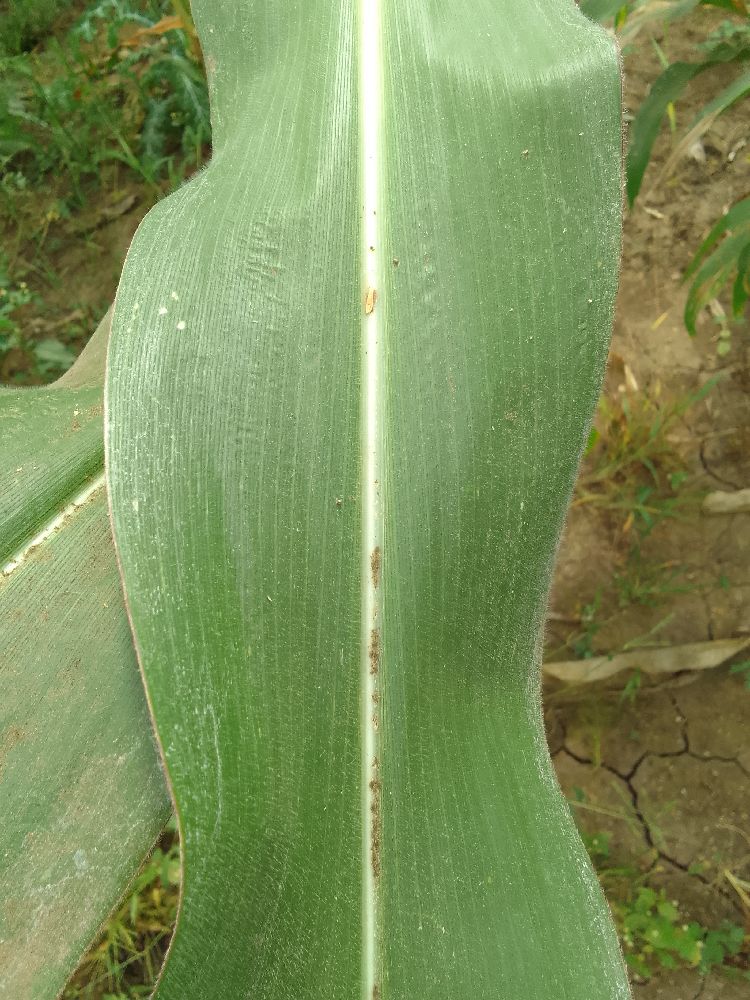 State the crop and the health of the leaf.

maize, healthy
